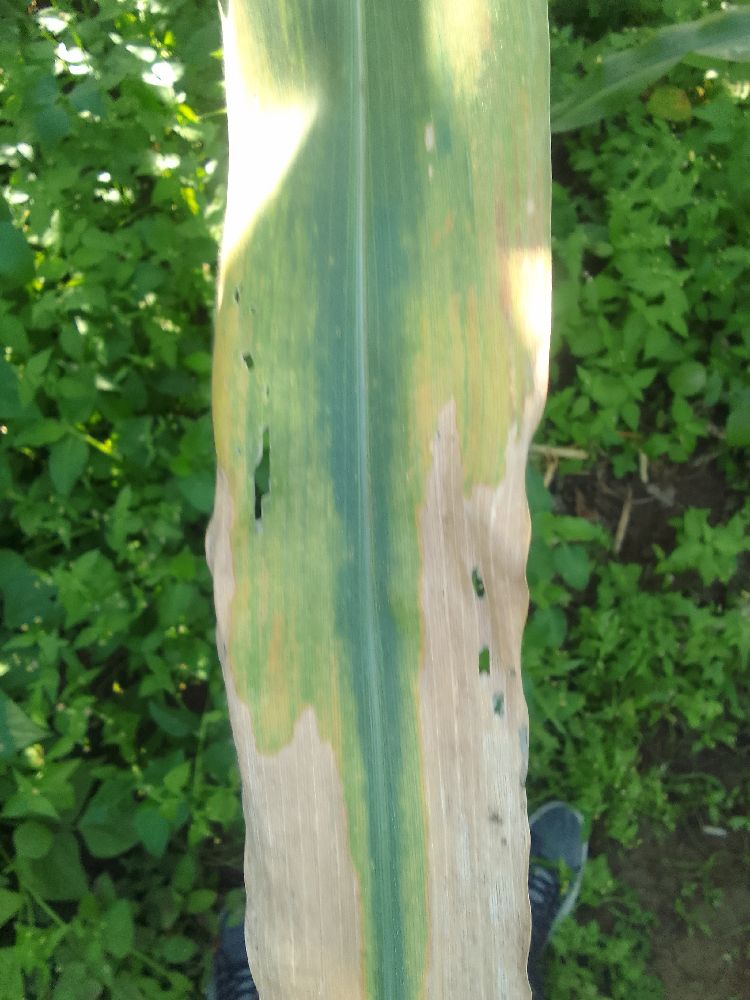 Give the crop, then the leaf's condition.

maize, maize lethal necrosis
